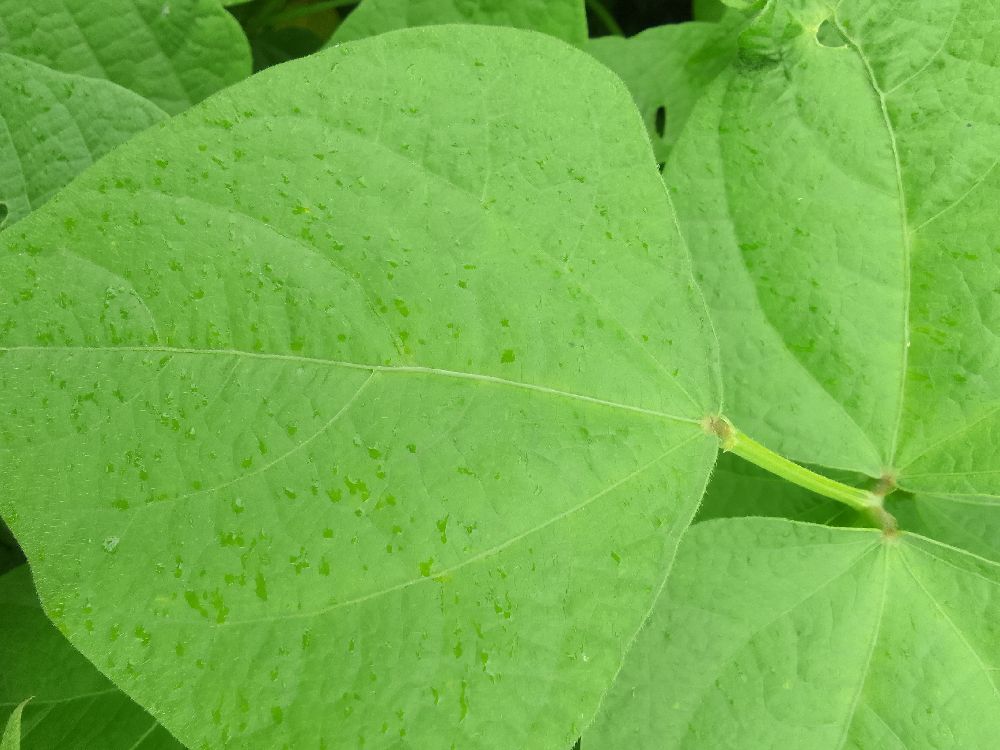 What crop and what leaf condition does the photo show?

common bean, healthy
